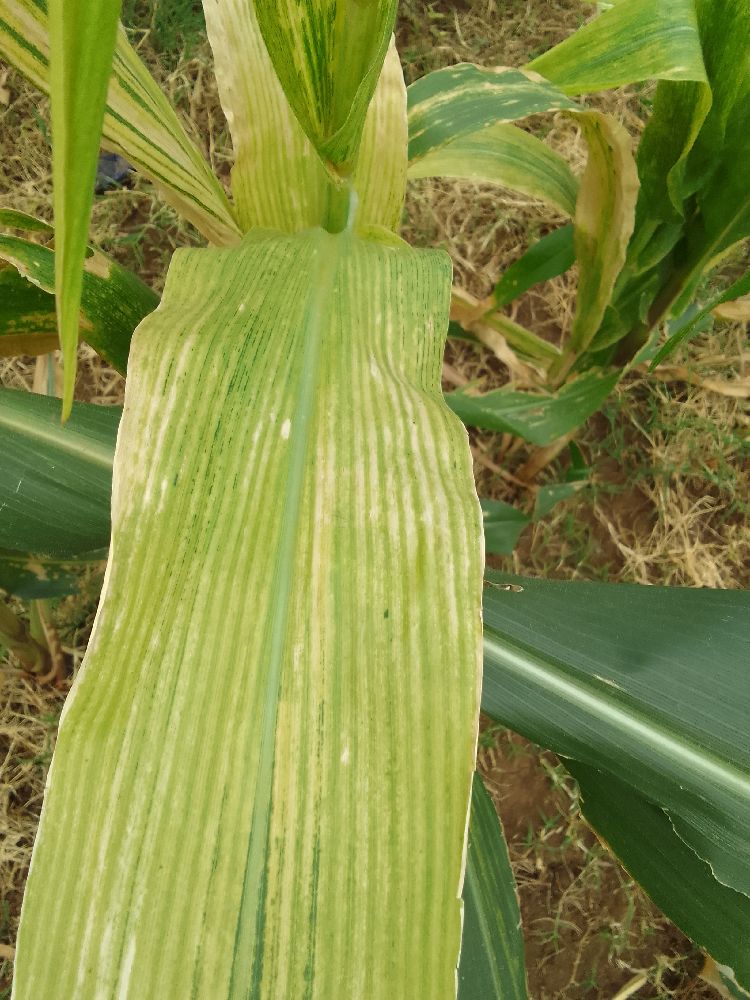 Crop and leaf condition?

maize, maize lethal necrosis
